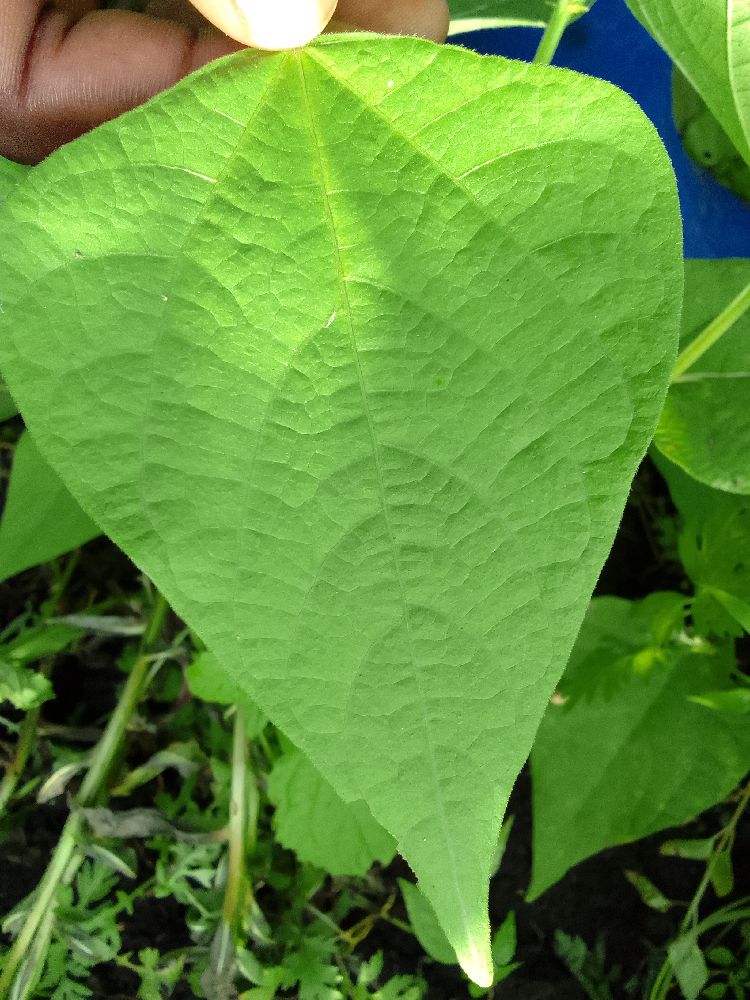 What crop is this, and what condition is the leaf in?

common bean, healthy
